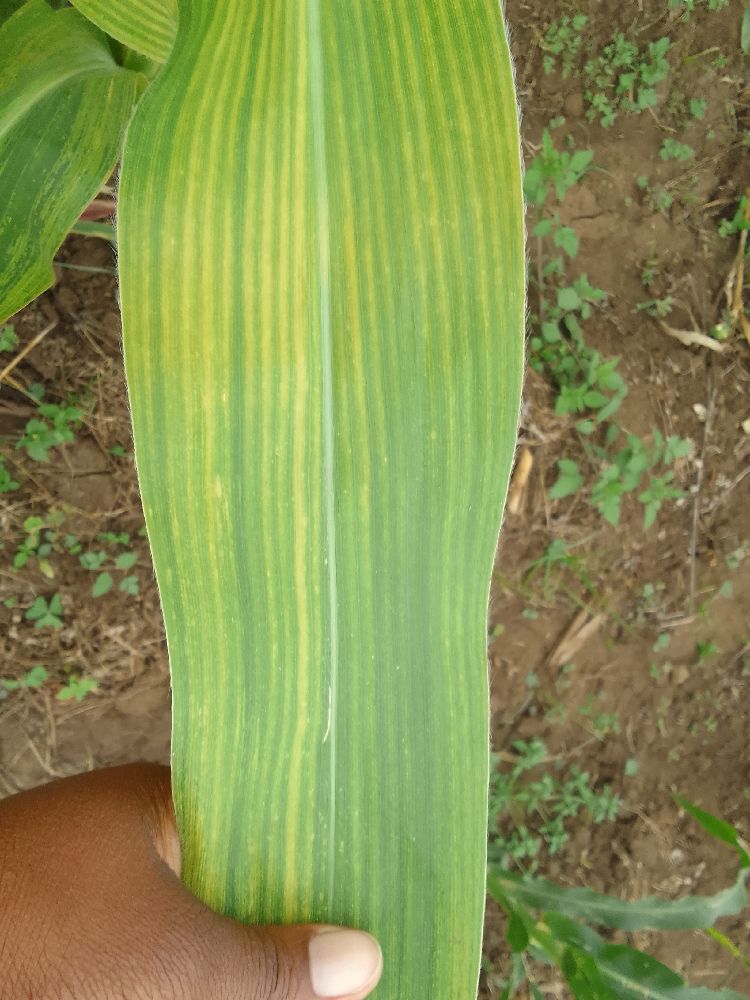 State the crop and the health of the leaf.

maize, maize lethal necrosis
